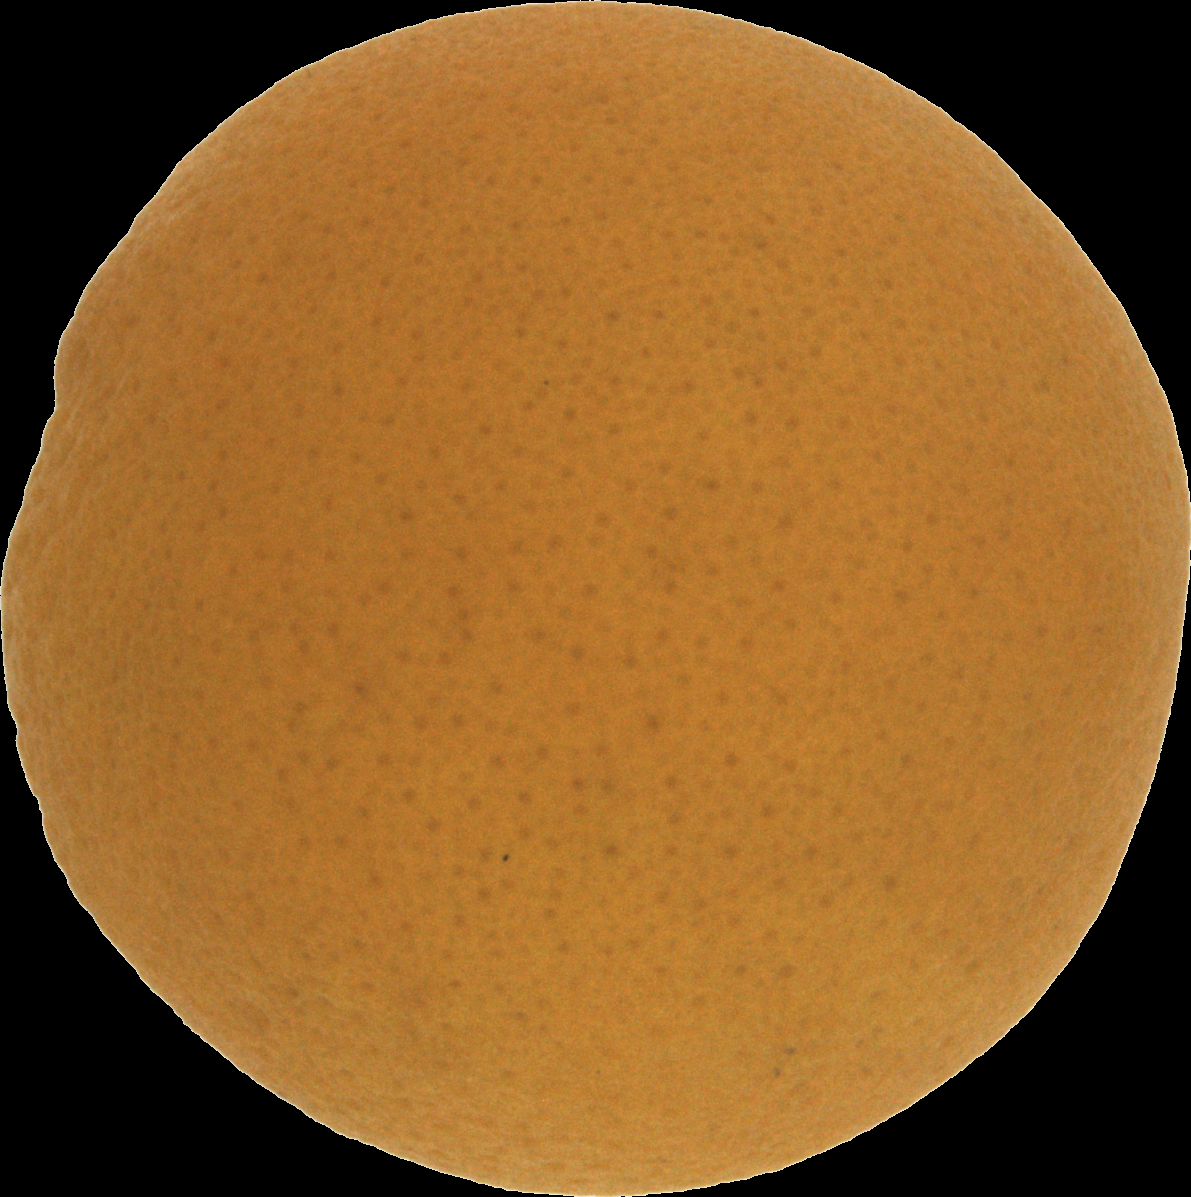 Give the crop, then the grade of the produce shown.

orange, good
